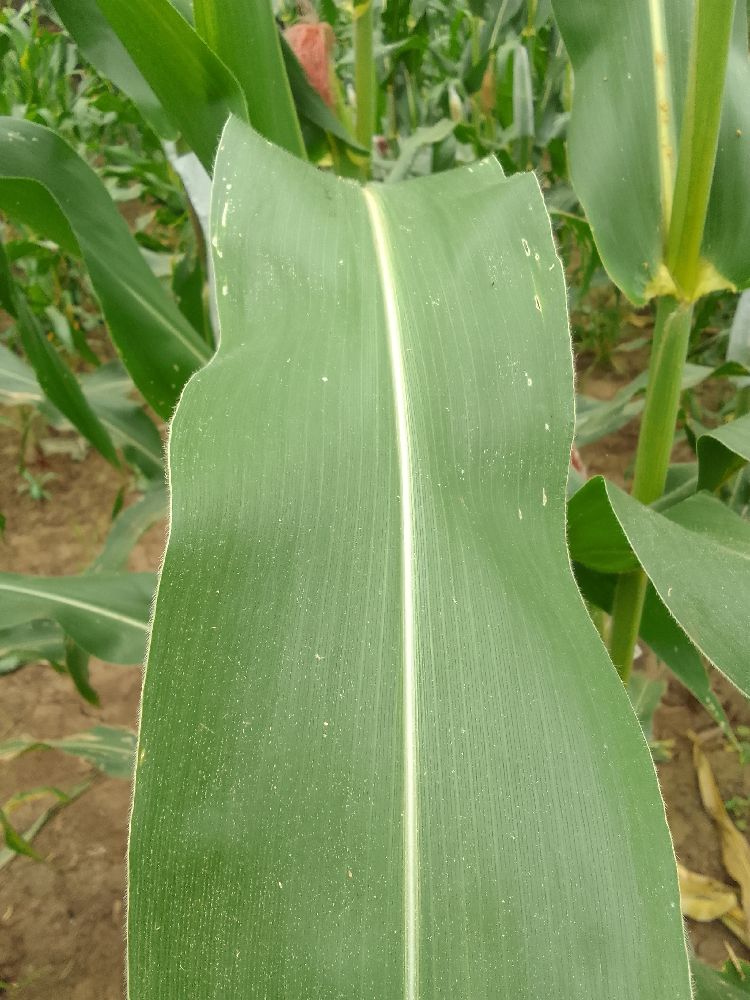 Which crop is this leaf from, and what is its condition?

maize, healthy
